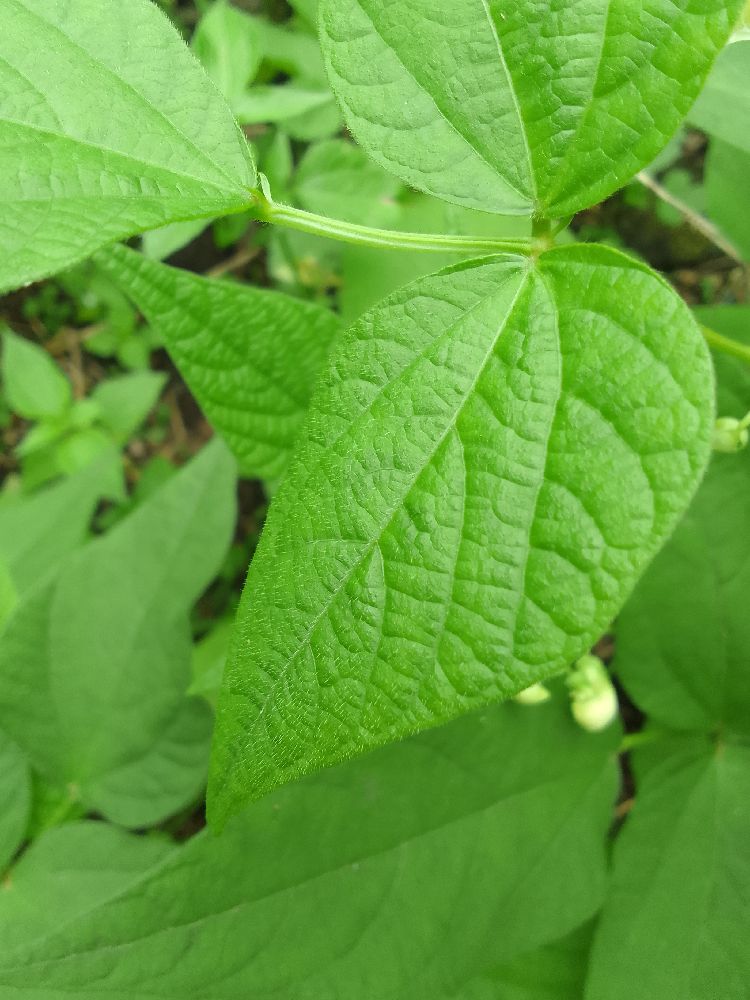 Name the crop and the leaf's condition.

common bean, healthy
